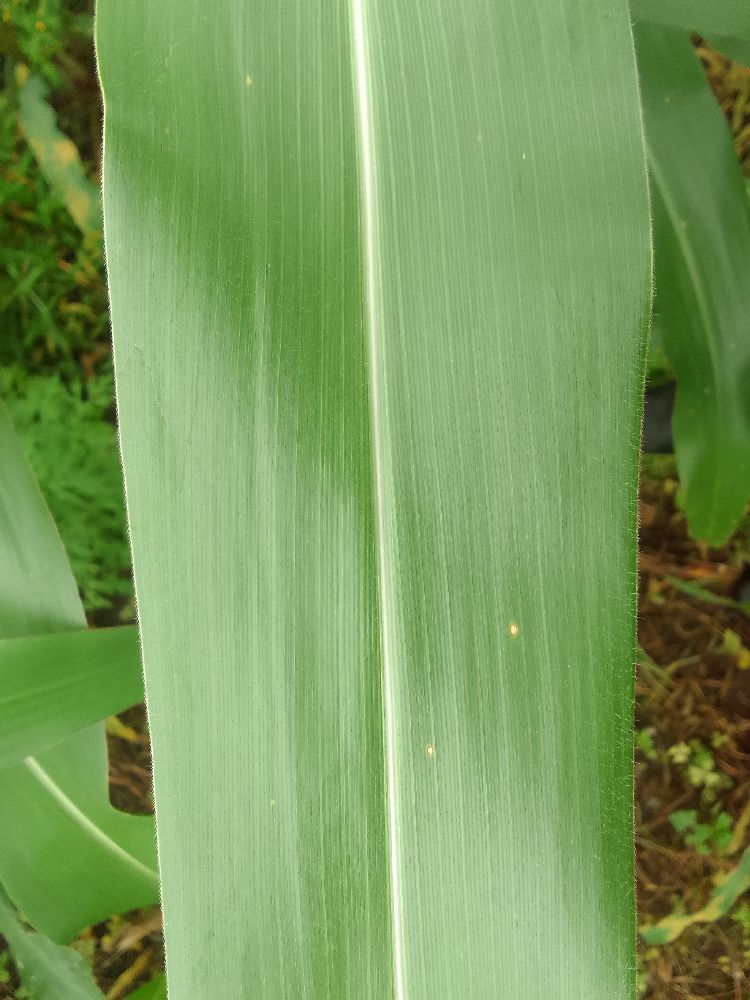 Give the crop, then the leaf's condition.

maize, healthy
